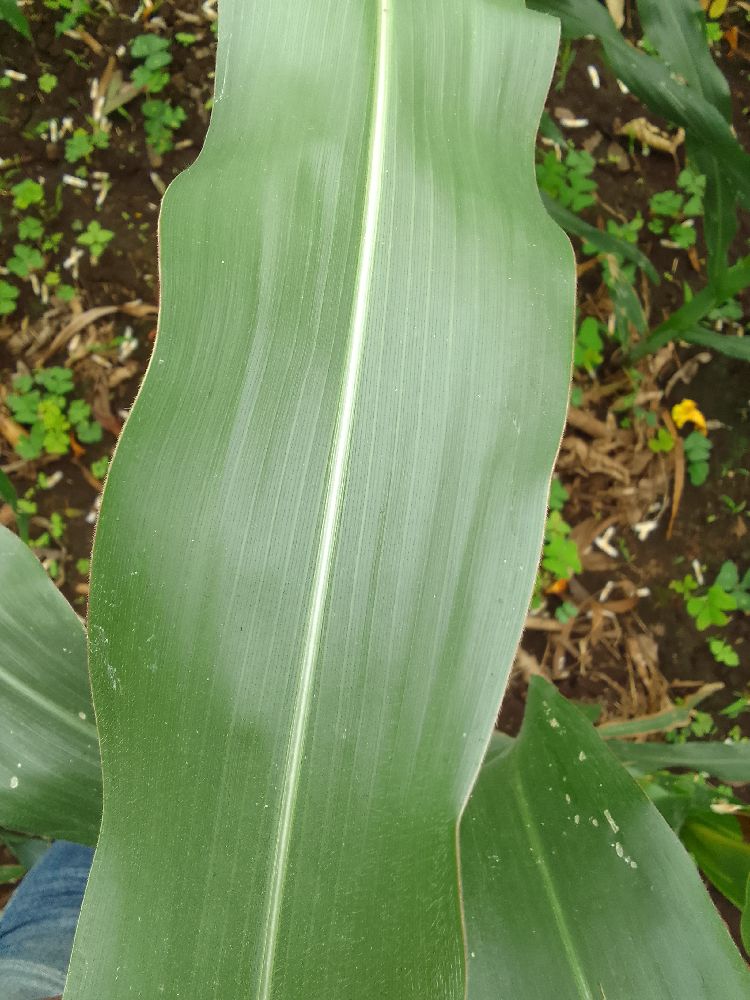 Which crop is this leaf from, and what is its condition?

maize, healthy
